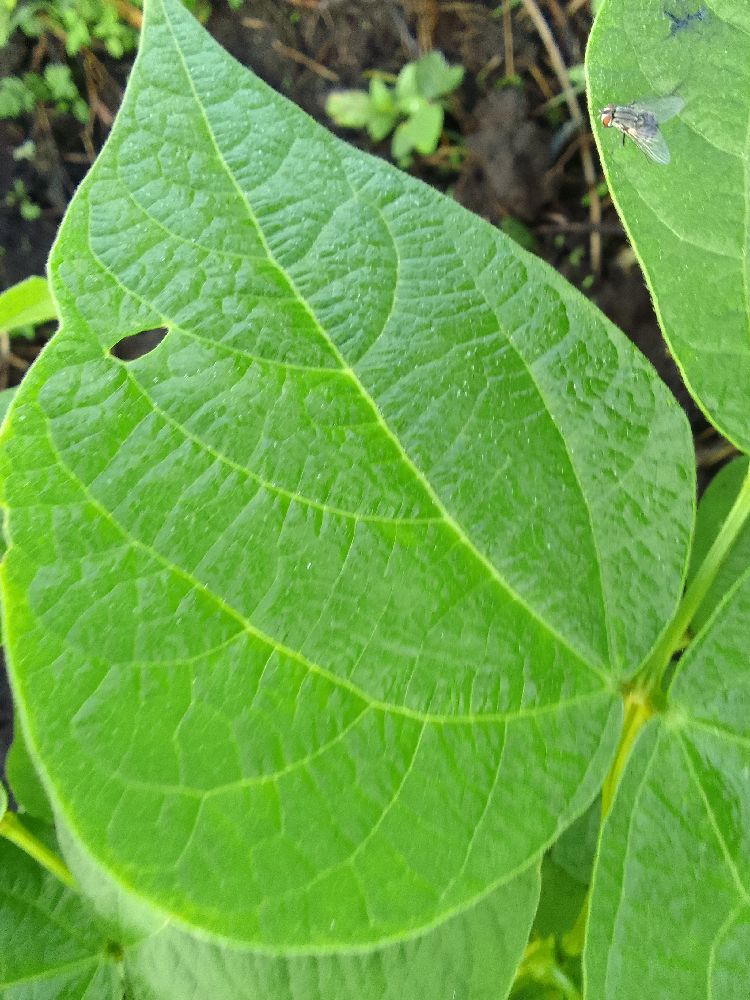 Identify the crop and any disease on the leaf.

common bean, healthy
